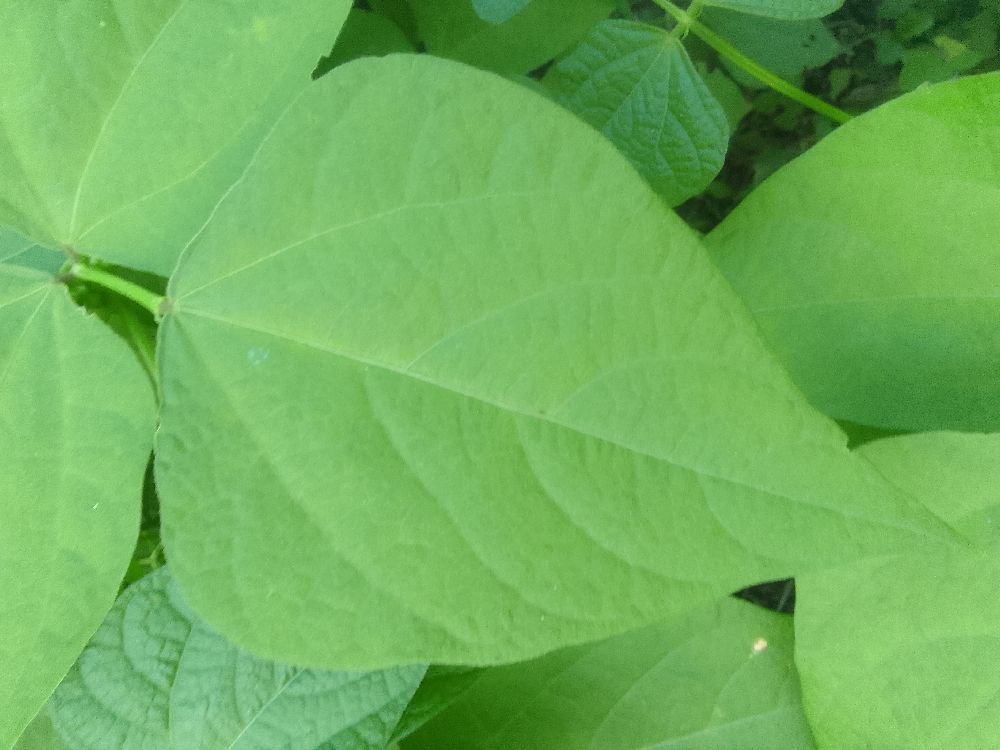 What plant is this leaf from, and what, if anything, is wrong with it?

common bean, healthy
